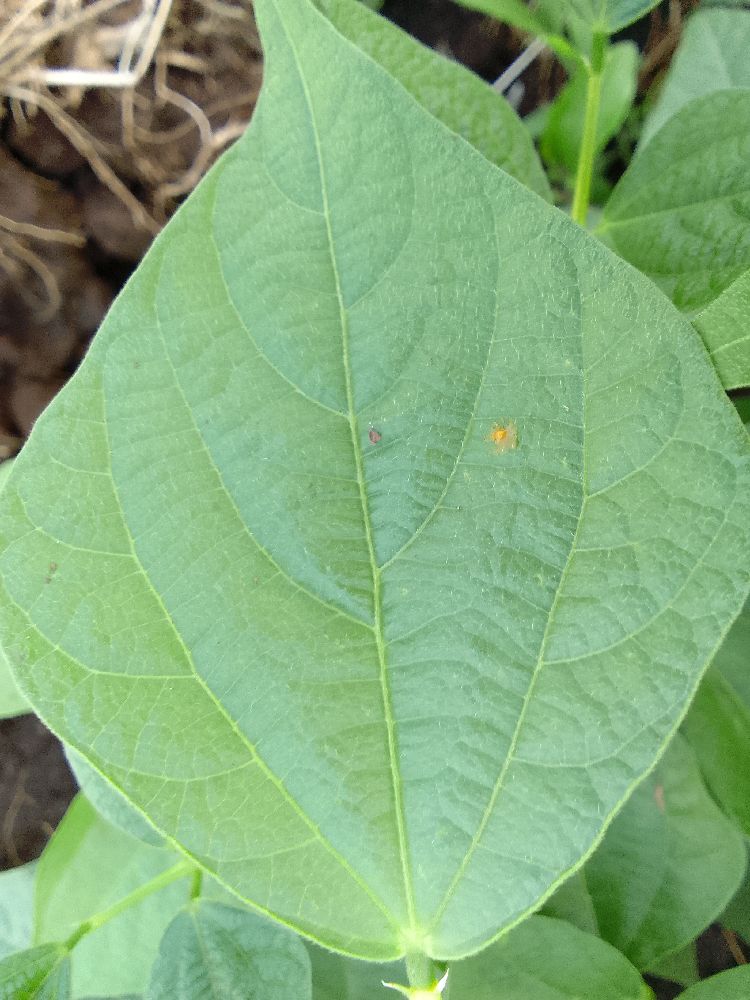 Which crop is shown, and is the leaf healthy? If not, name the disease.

common bean, healthy
